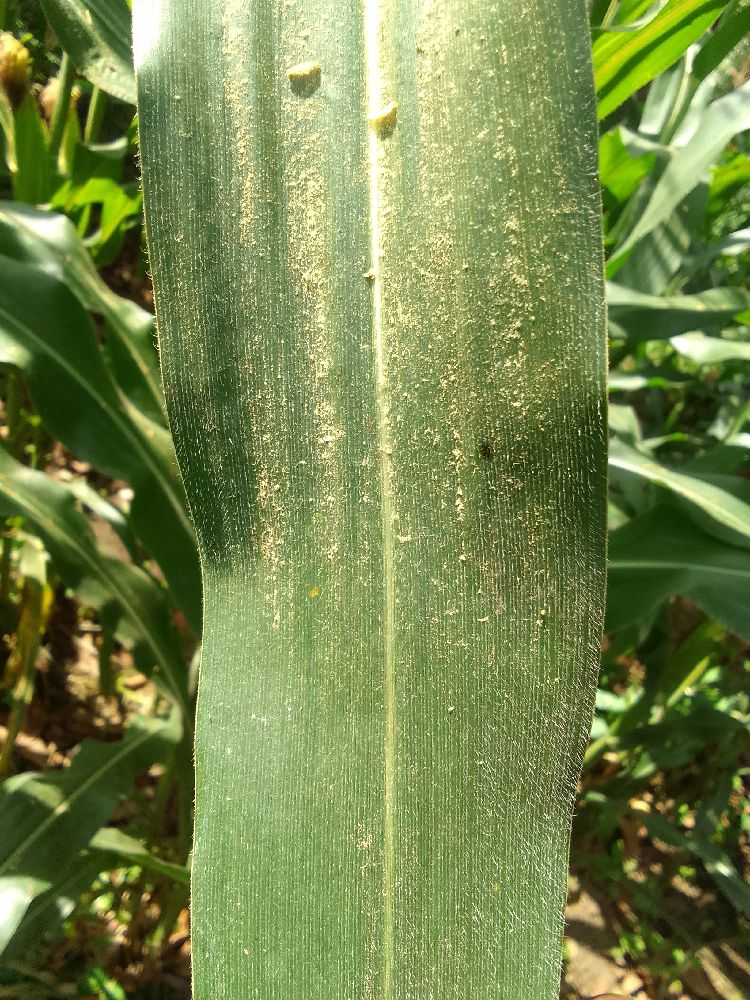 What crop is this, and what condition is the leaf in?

maize, healthy
